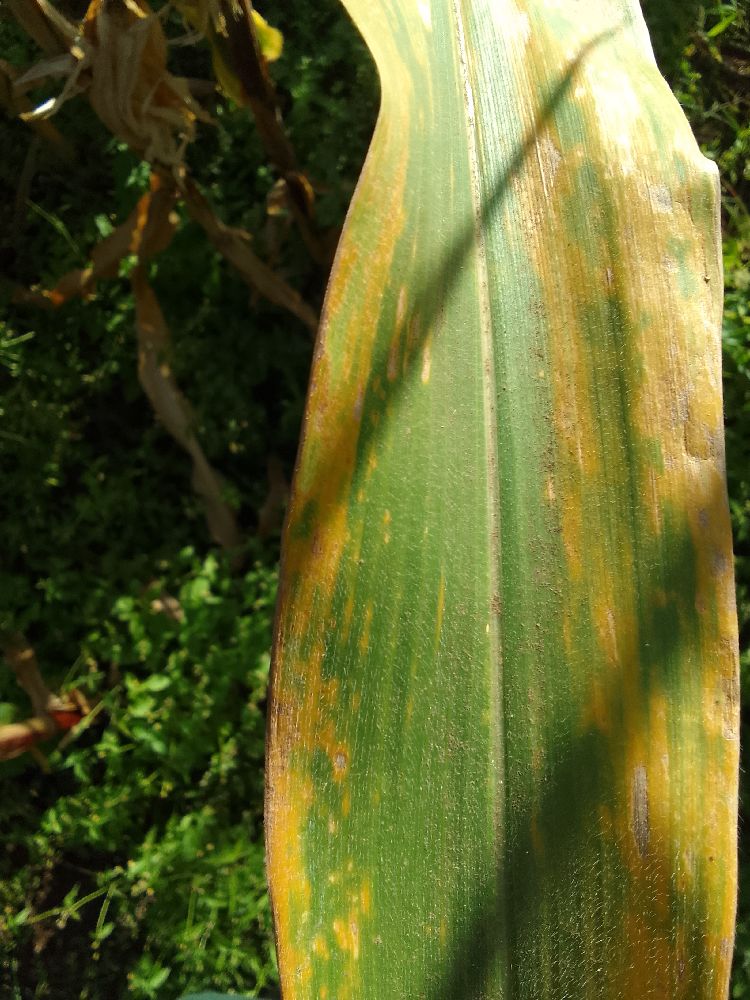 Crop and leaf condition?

maize, maize lethal necrosis
